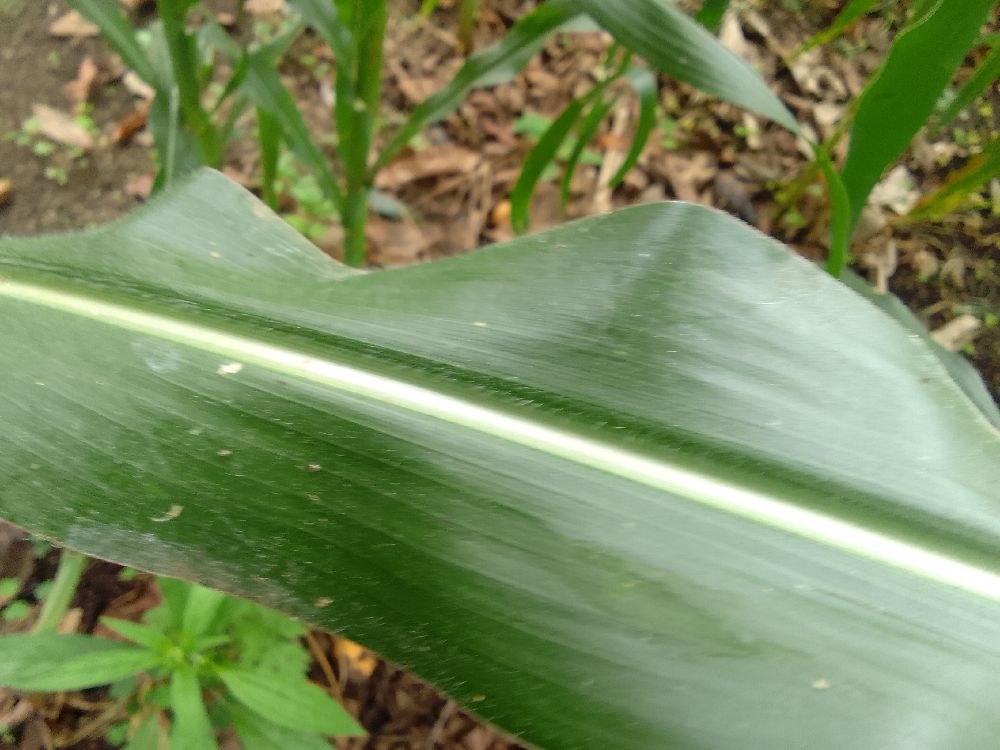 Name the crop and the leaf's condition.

maize, healthy
